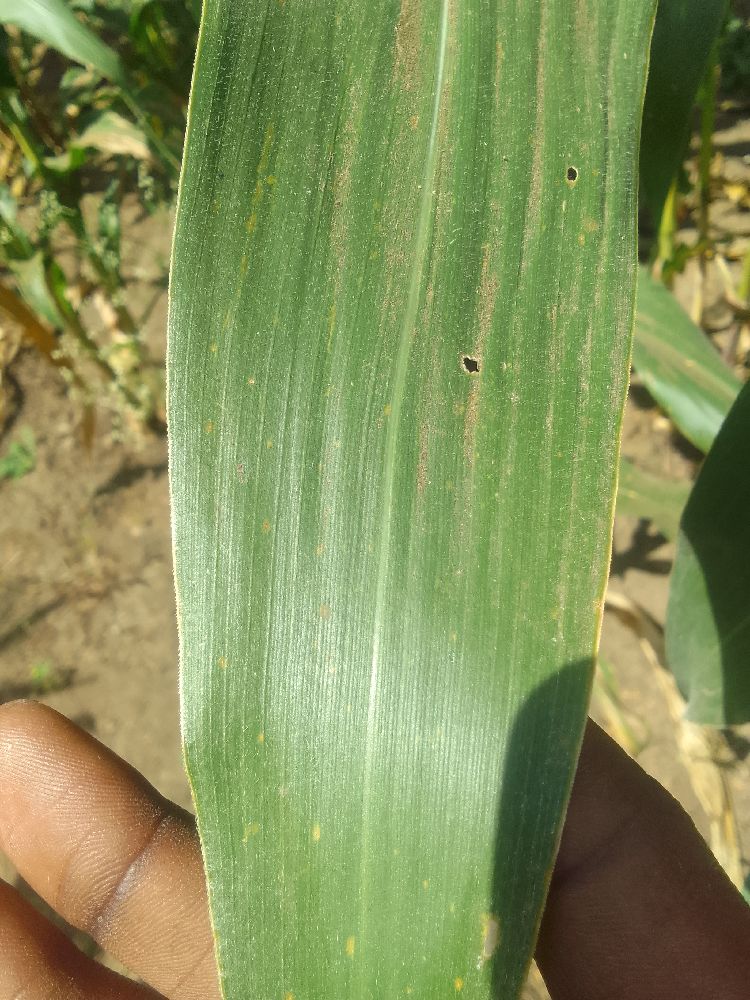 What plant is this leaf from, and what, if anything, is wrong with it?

maize, healthy
